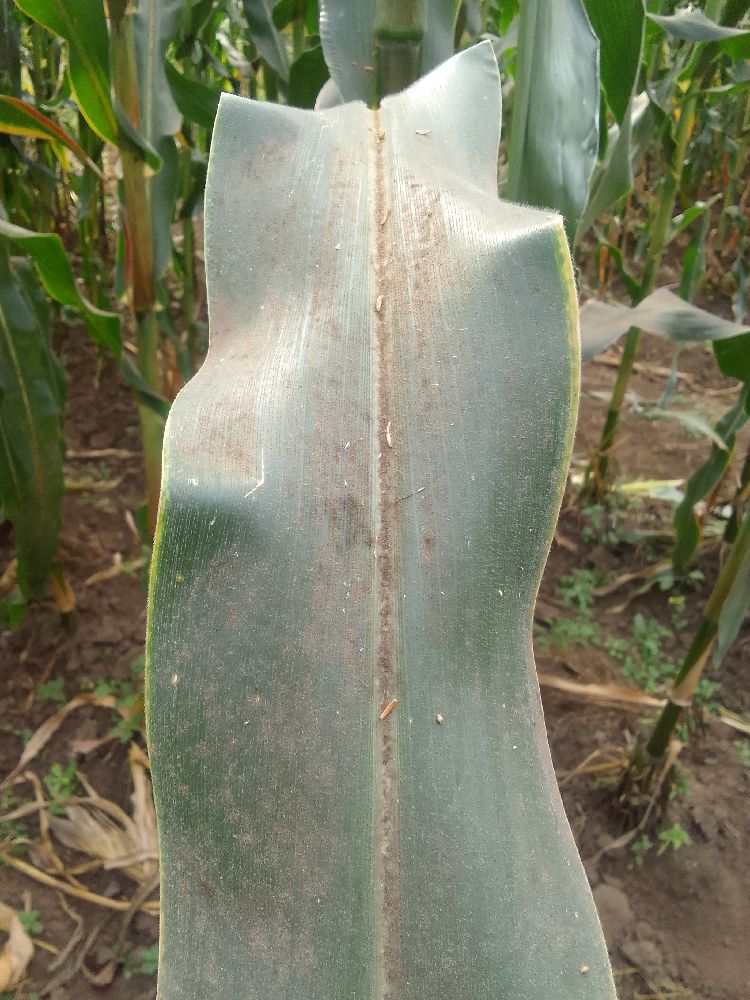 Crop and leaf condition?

maize, healthy
